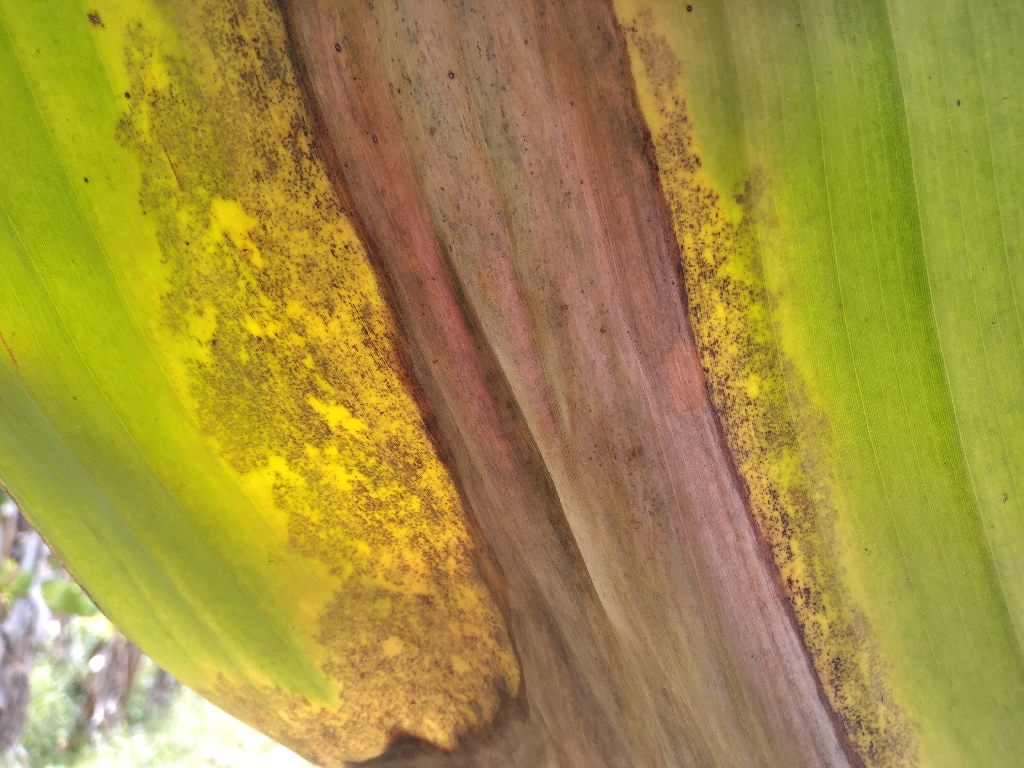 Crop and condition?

banana, black sigatoka
